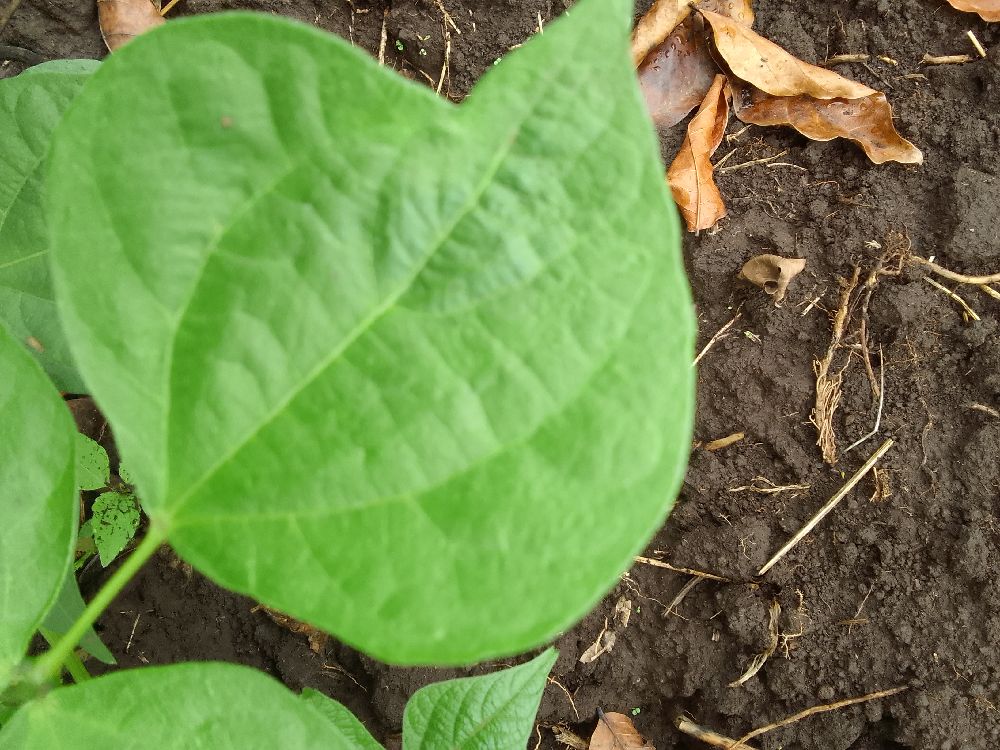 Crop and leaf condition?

common bean, healthy
